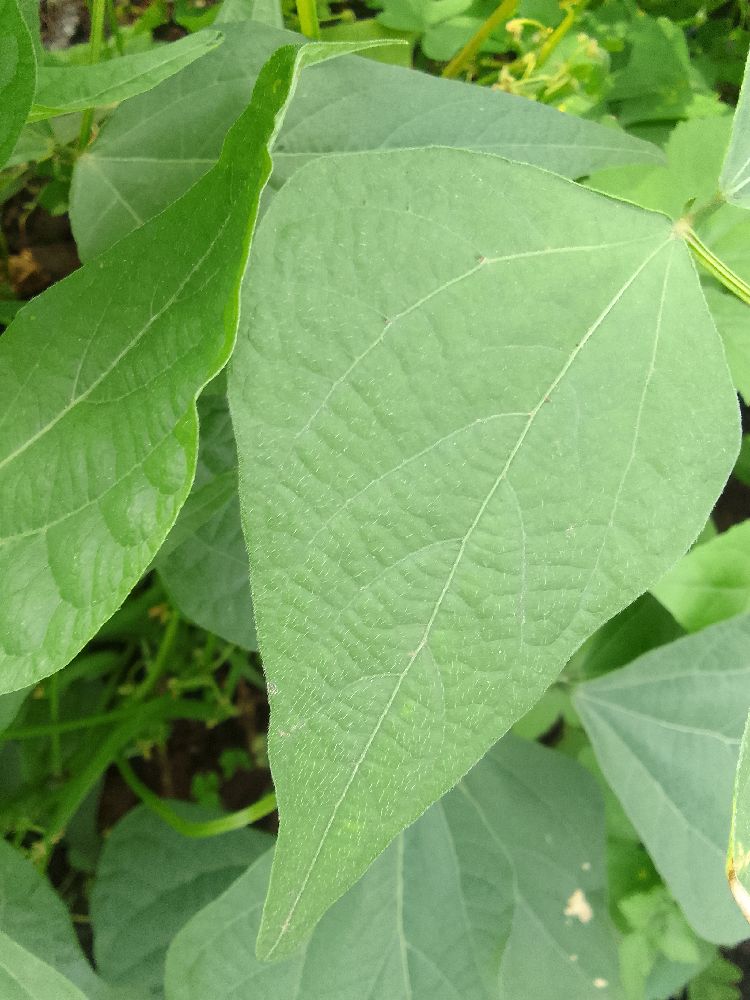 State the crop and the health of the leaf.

common bean, healthy
